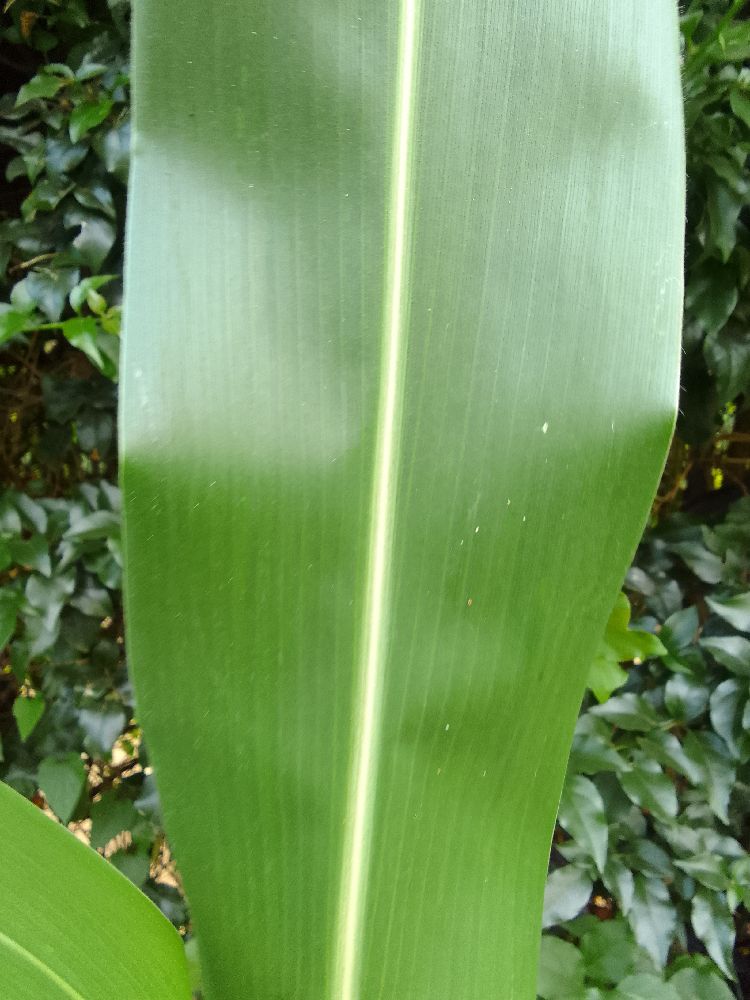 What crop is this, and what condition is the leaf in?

maize, healthy
